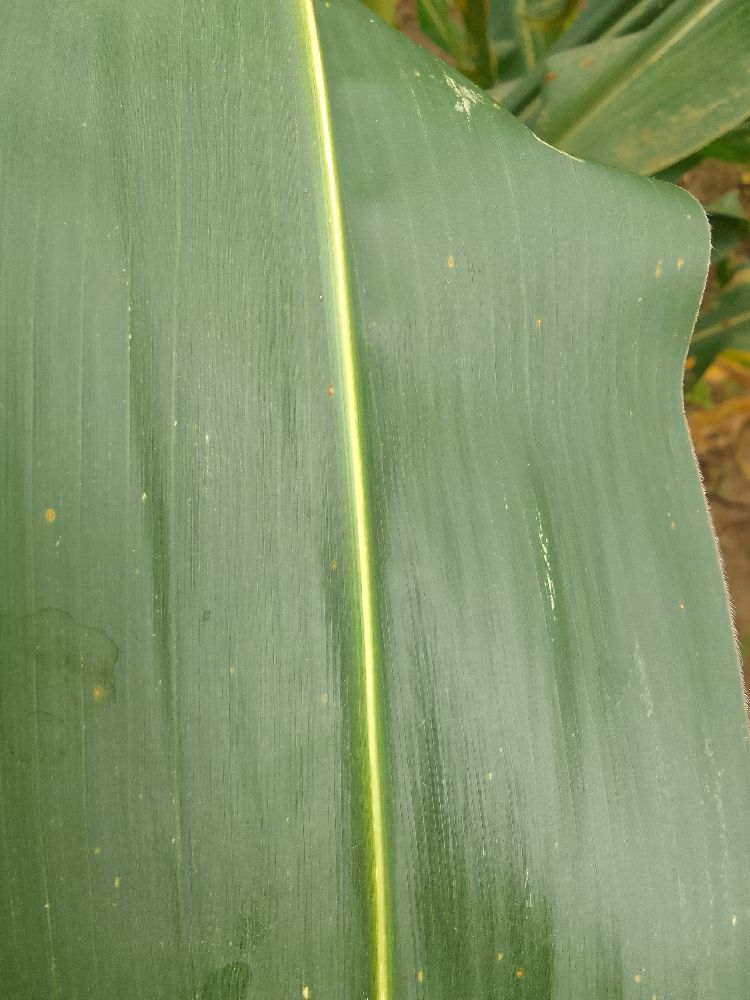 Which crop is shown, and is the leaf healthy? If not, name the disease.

maize, healthy
